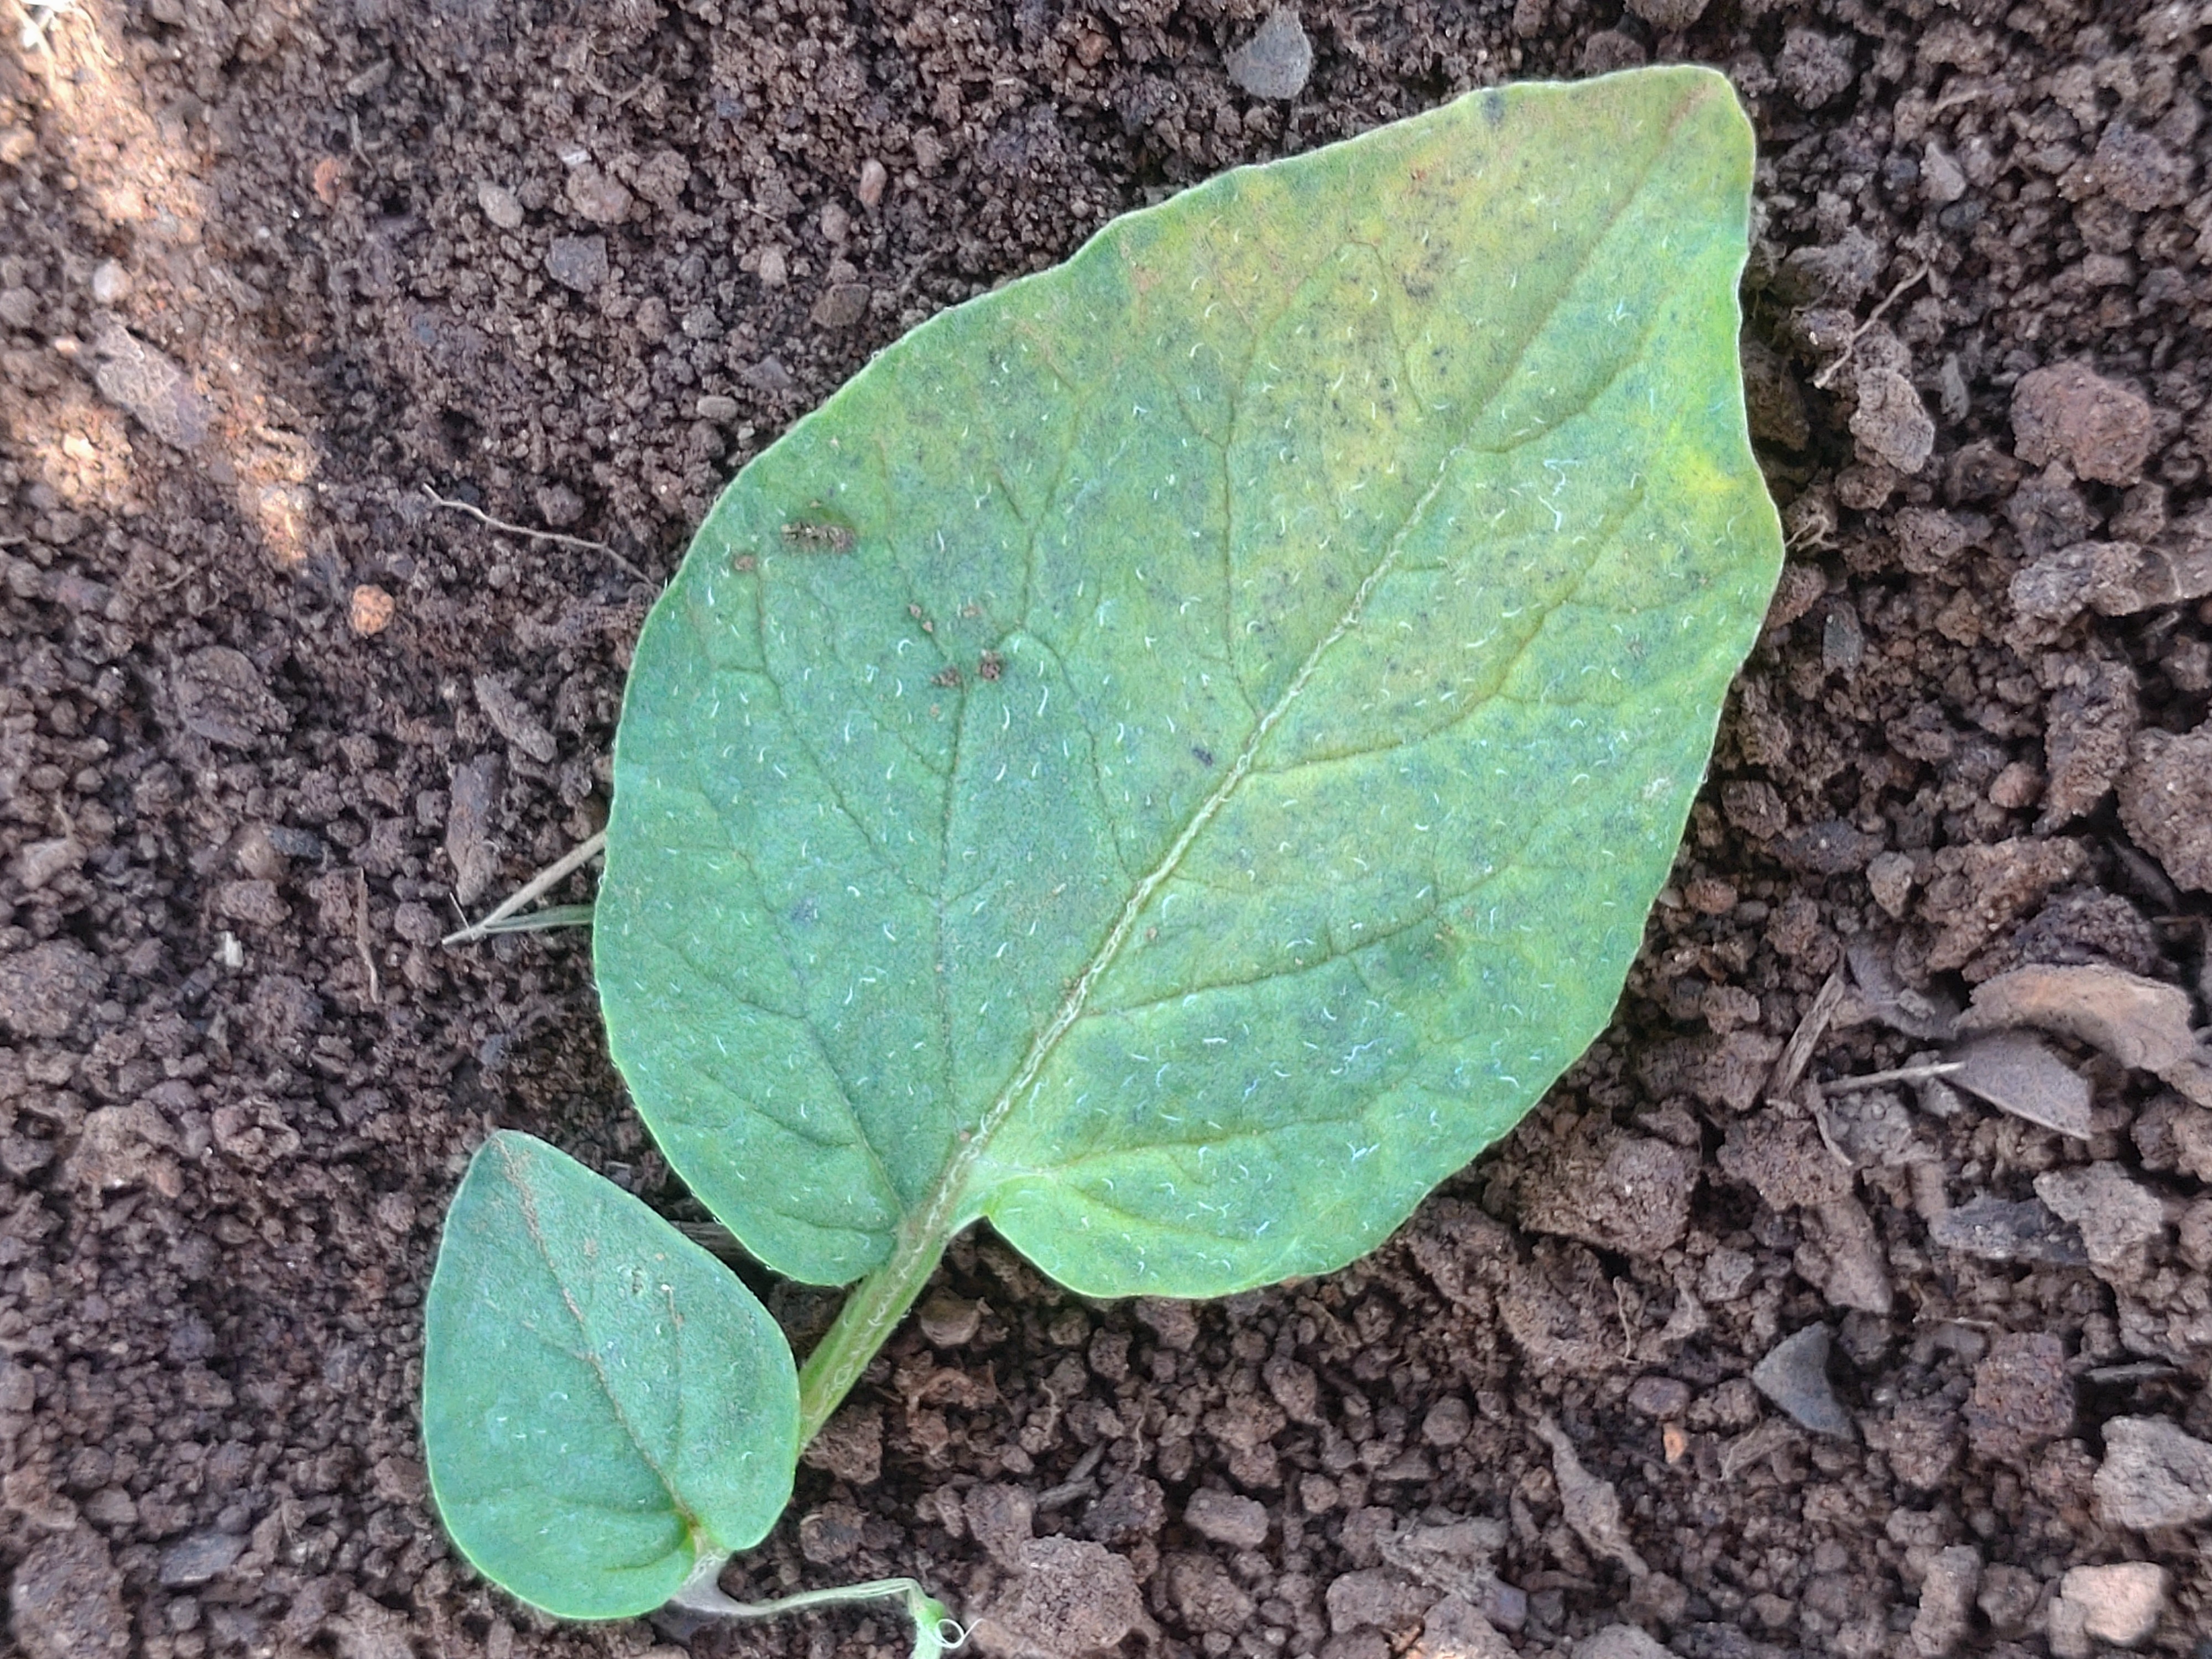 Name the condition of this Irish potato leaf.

late blight
